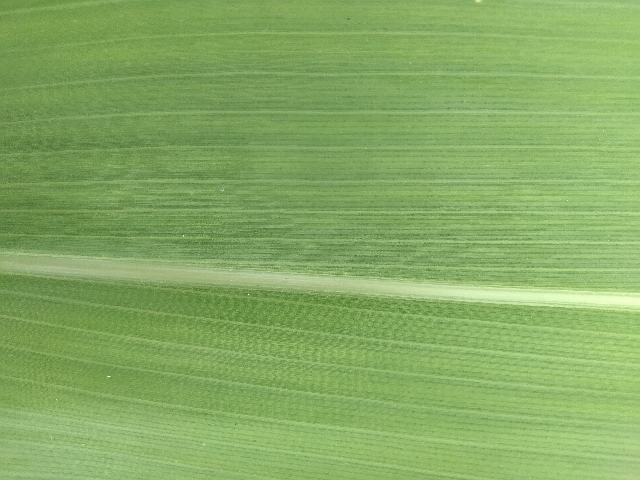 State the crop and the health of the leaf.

maize, healthy
